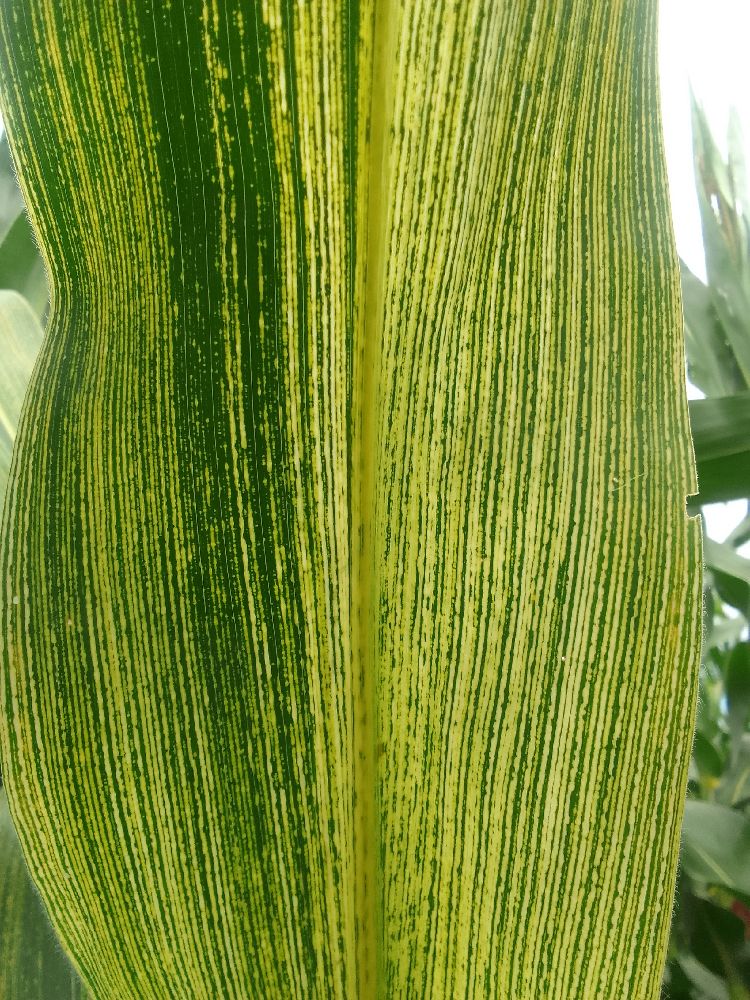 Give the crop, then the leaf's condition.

maize, maize streak virus
